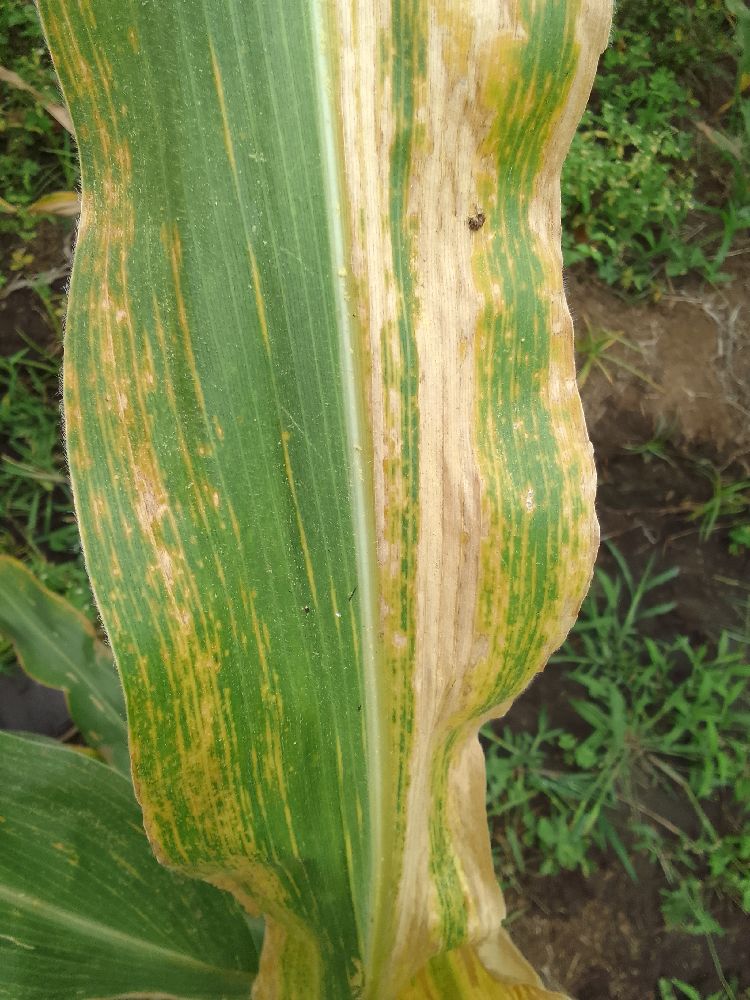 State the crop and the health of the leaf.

maize, maize lethal necrosis
